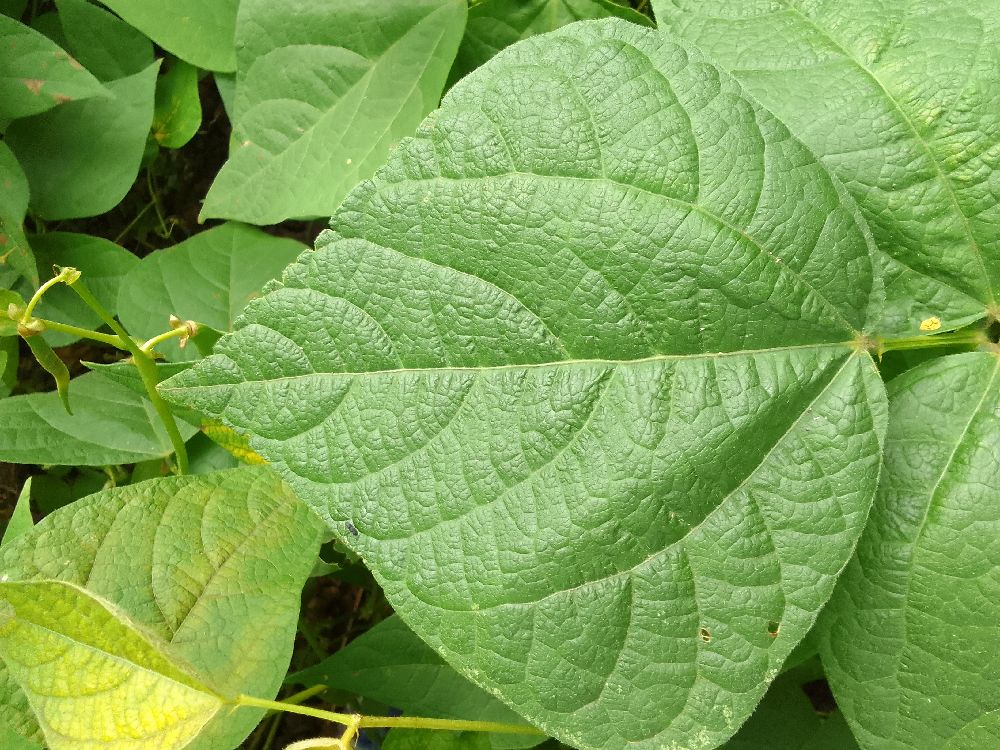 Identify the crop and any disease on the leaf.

common bean, healthy
